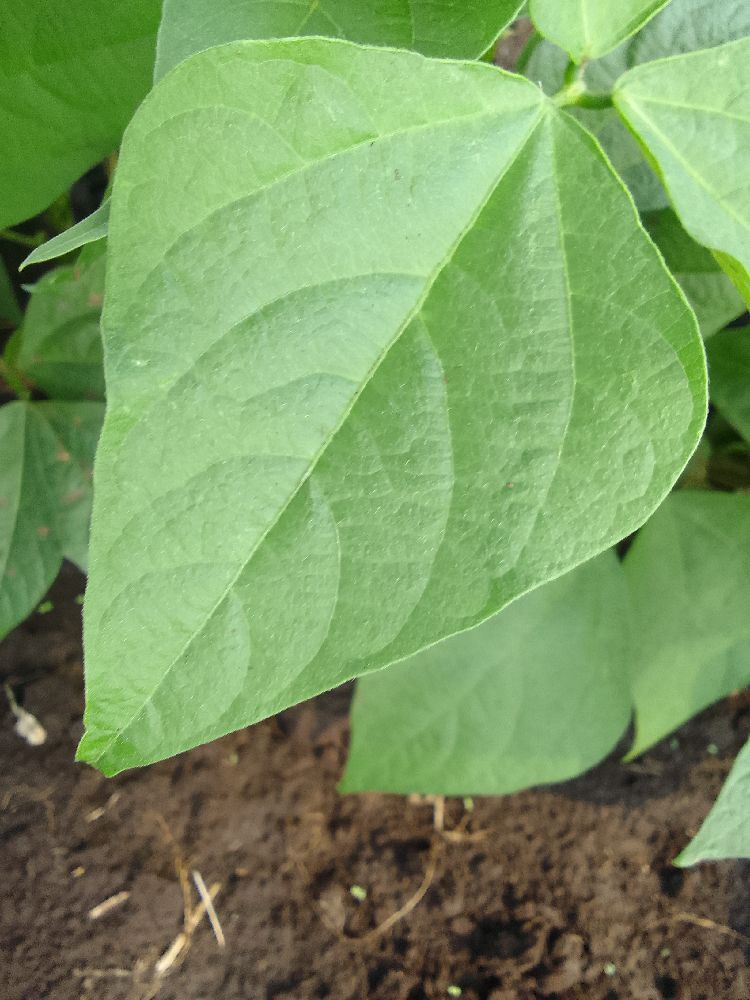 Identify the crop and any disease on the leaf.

common bean, healthy
